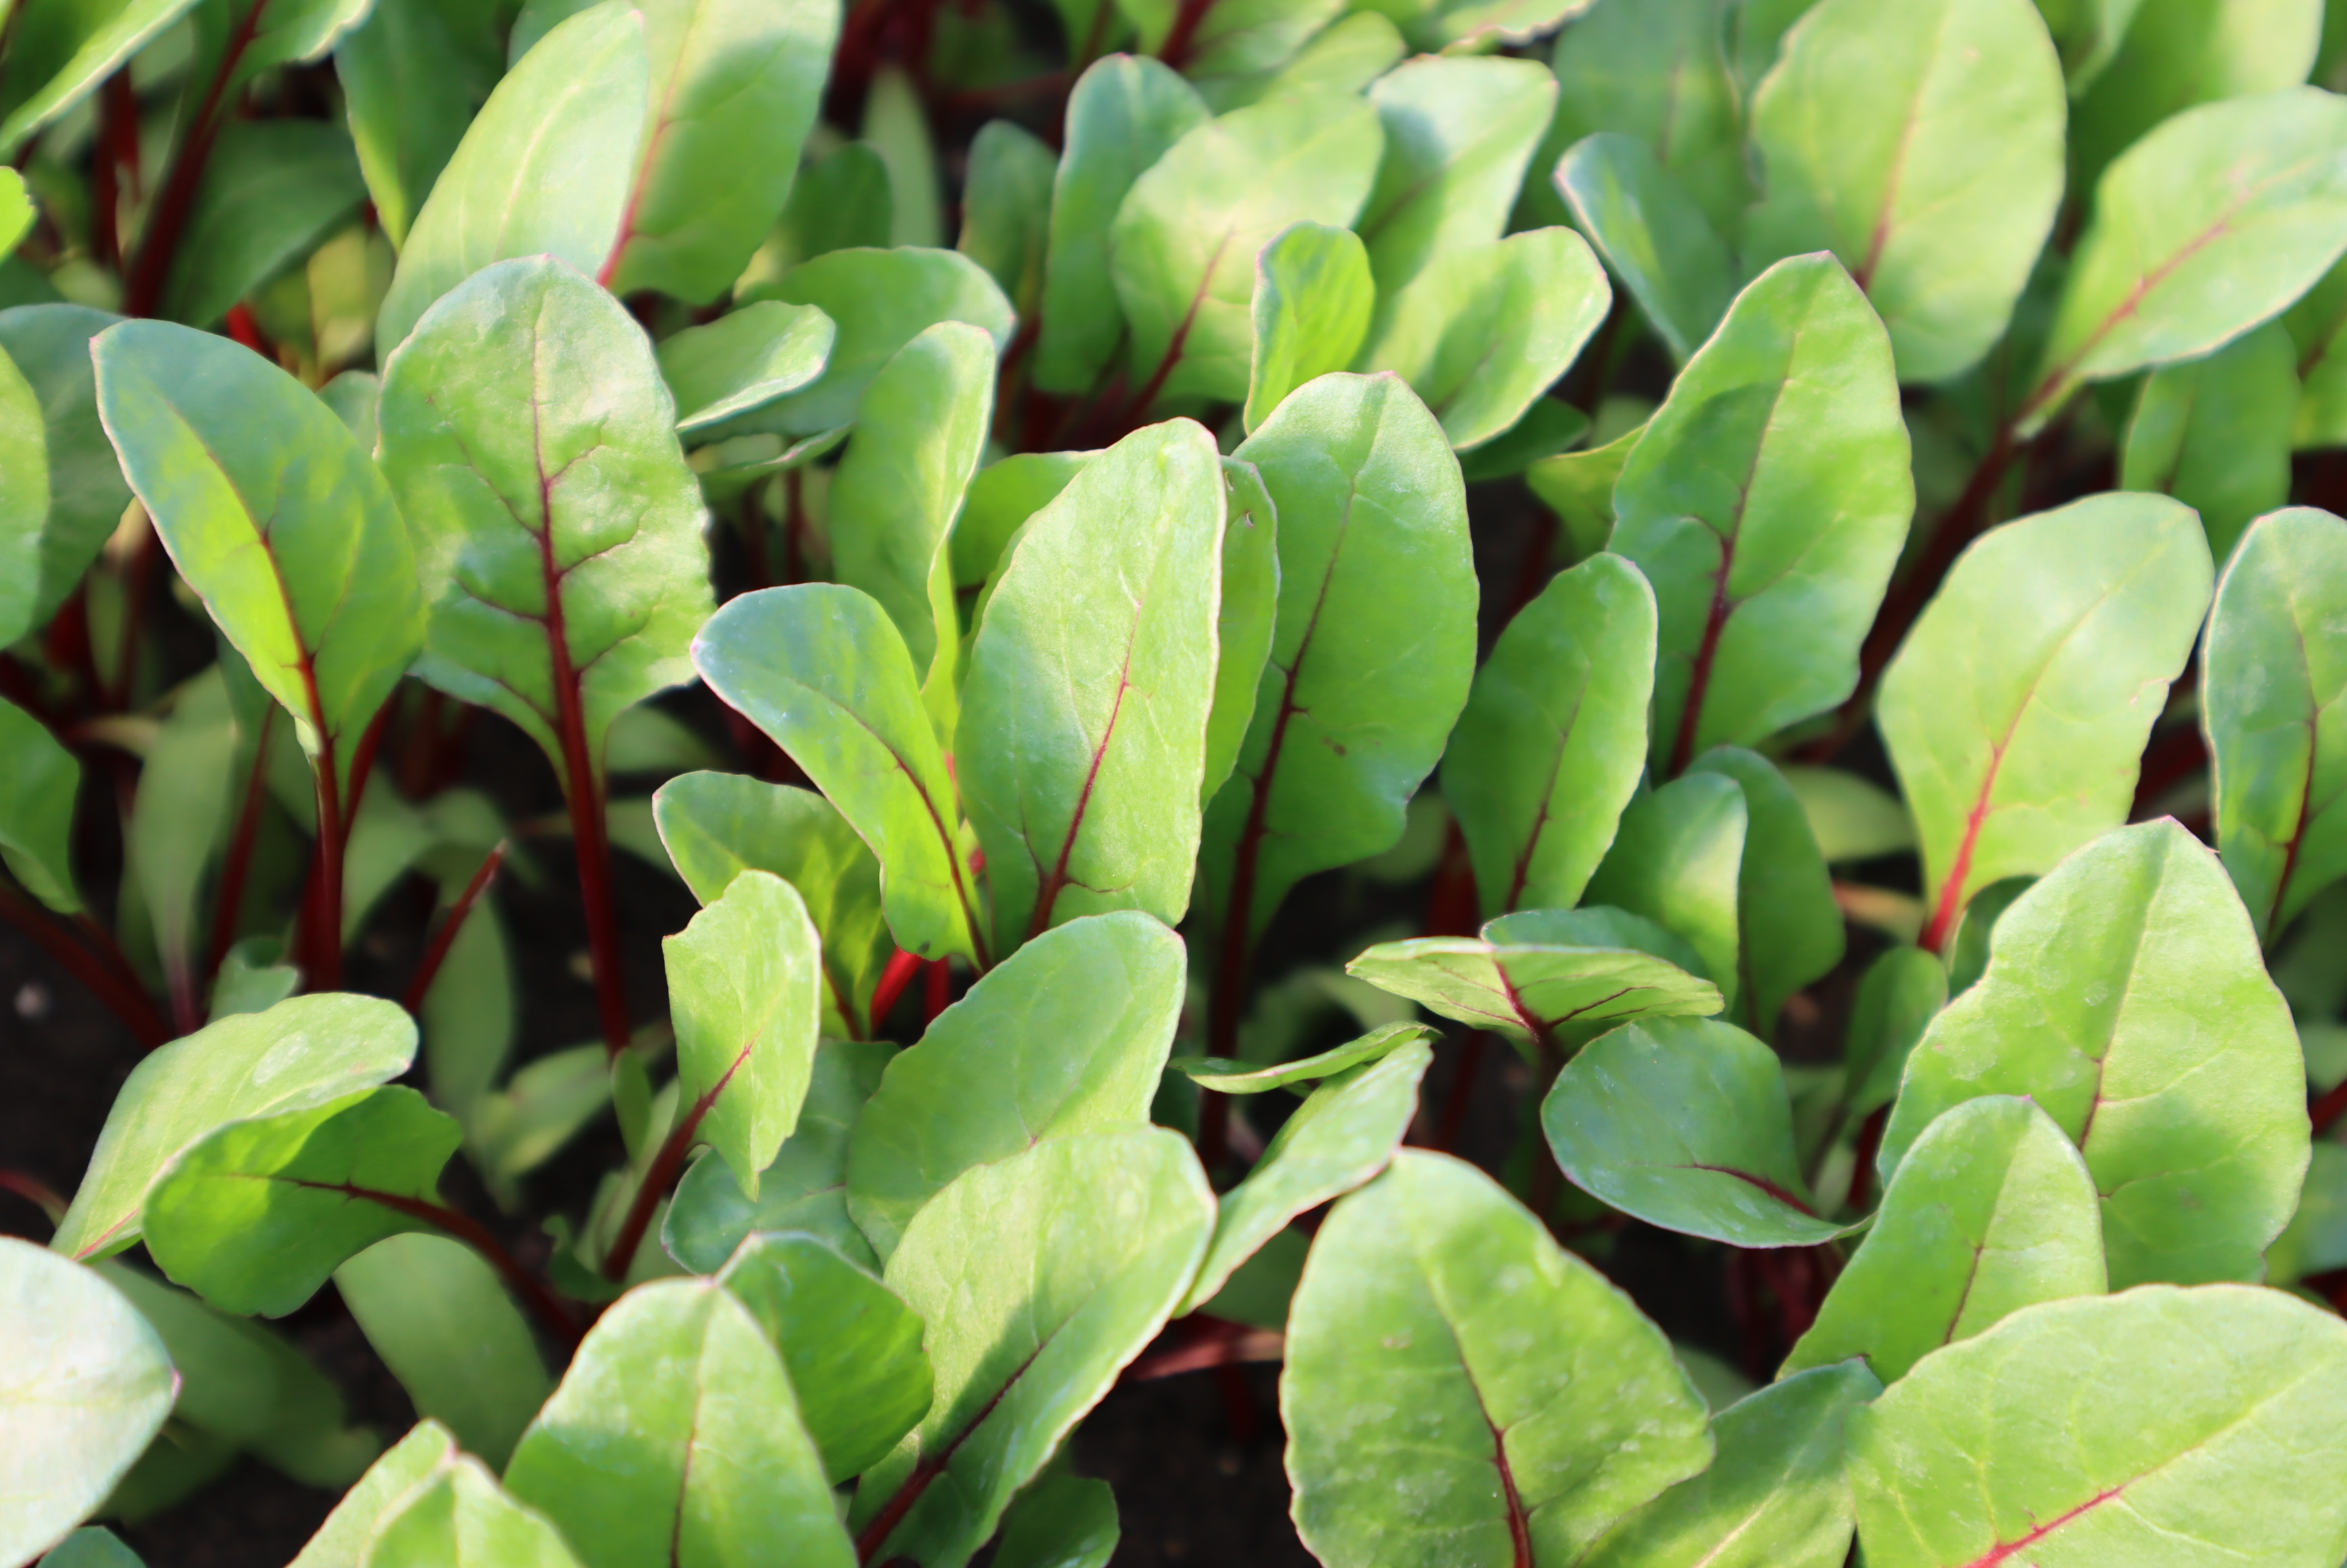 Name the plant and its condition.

chard, healthy
